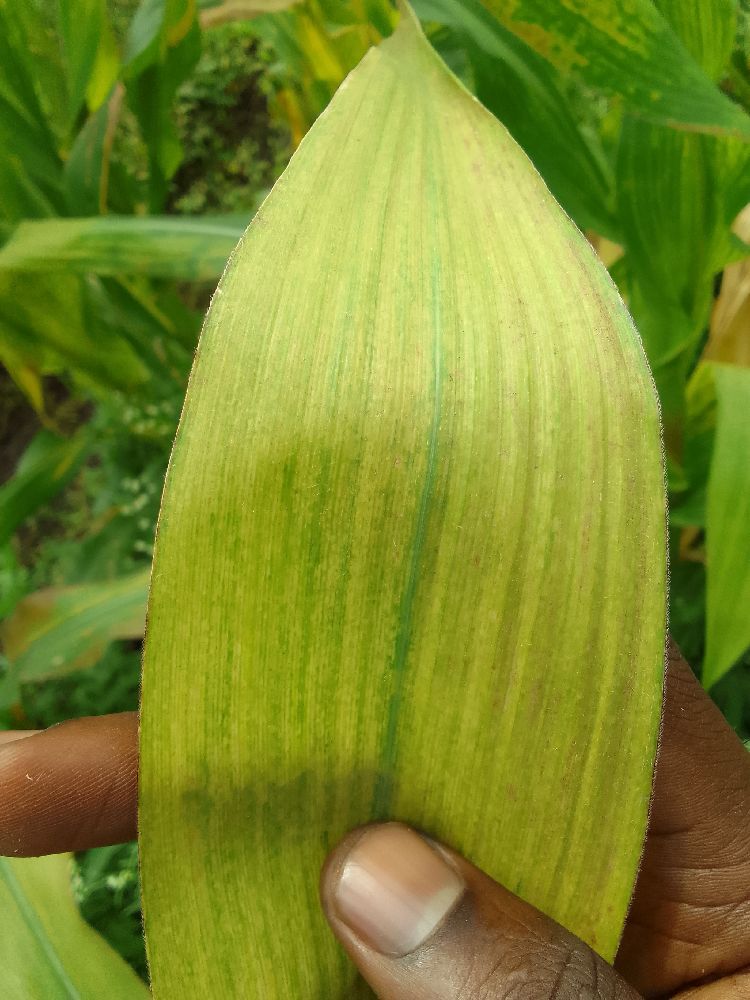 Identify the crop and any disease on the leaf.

maize, maize lethal necrosis
